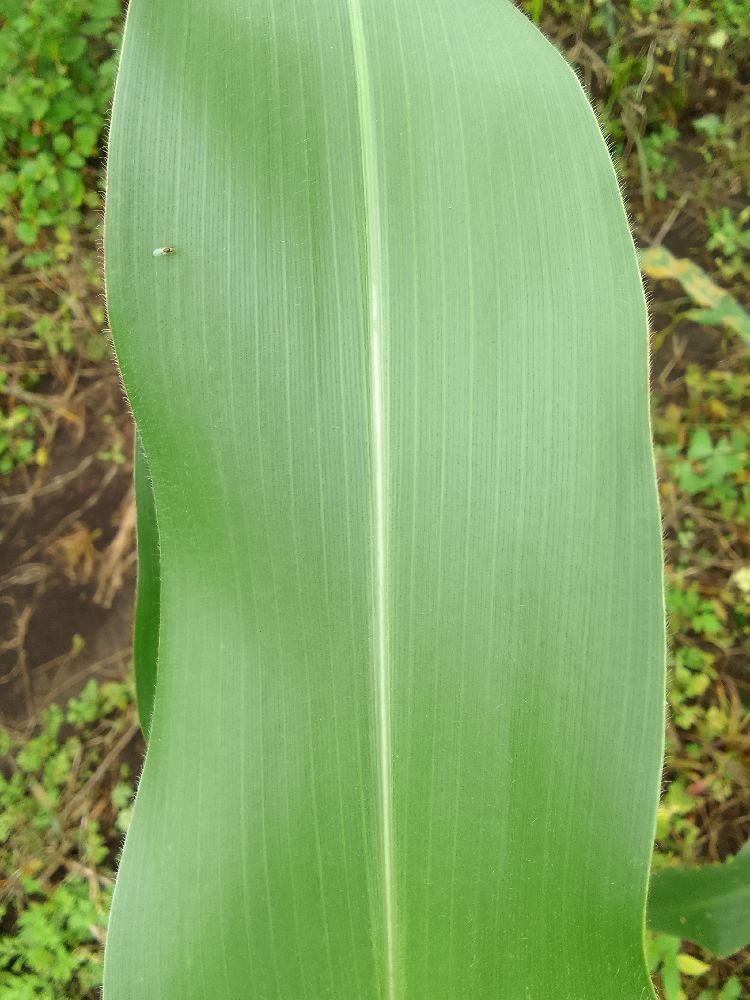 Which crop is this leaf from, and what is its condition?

maize, healthy
